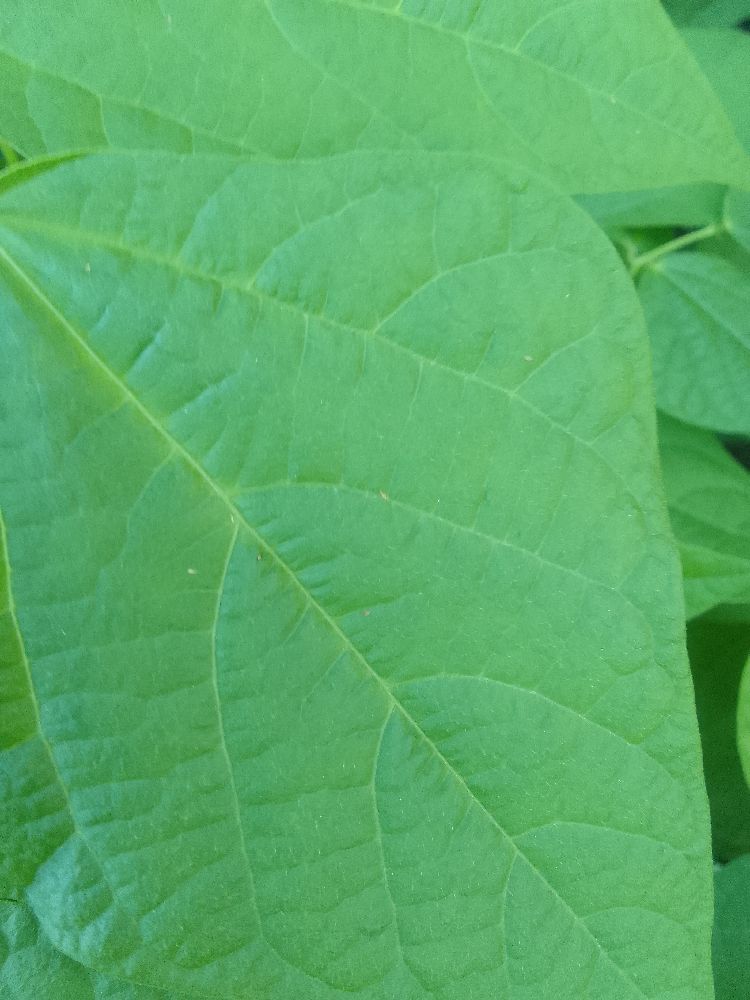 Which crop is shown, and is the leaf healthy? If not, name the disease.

common bean, healthy
